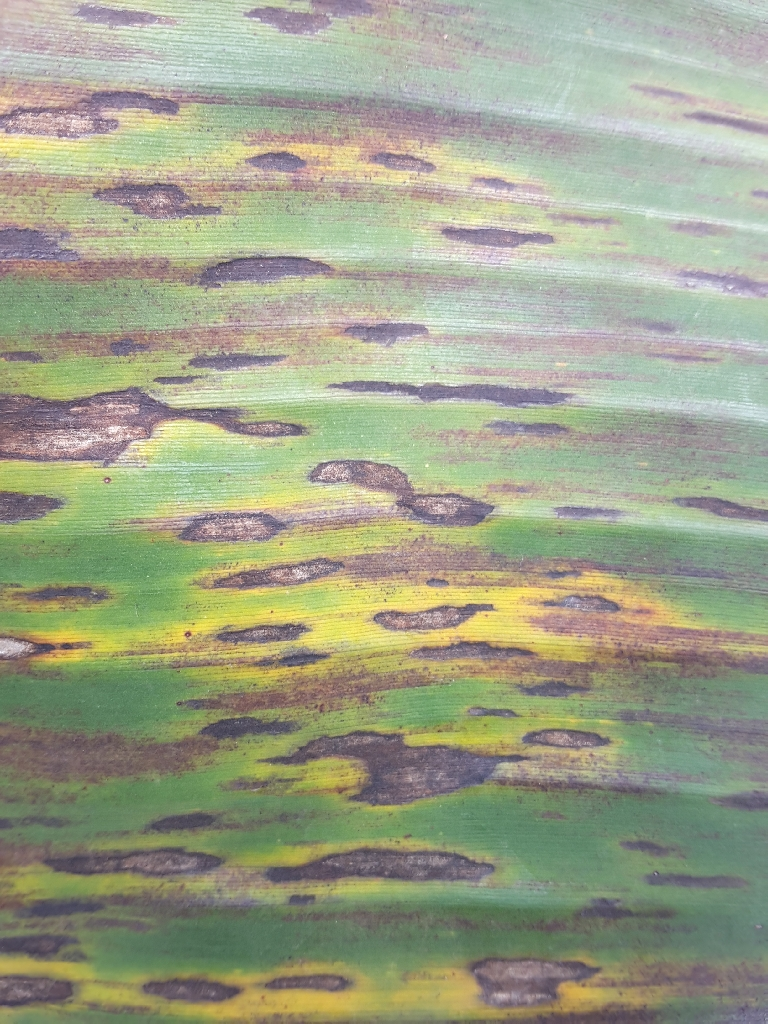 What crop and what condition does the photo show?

banana, black sigatoka
